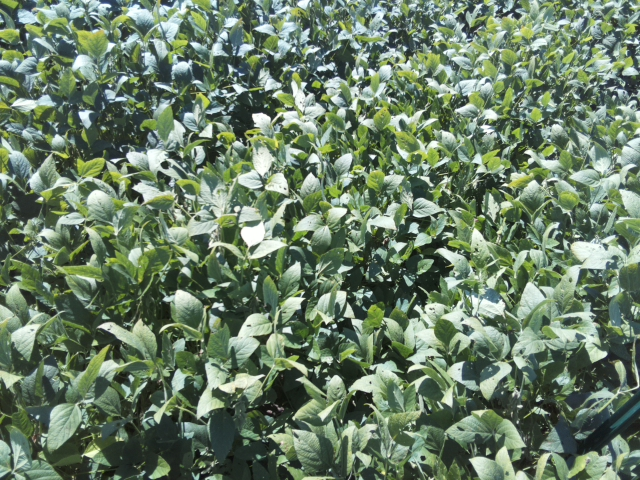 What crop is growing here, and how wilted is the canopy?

soybean, leaflets folding inward at secondary pulvinus with no turgor loss in leaflets or petioles
